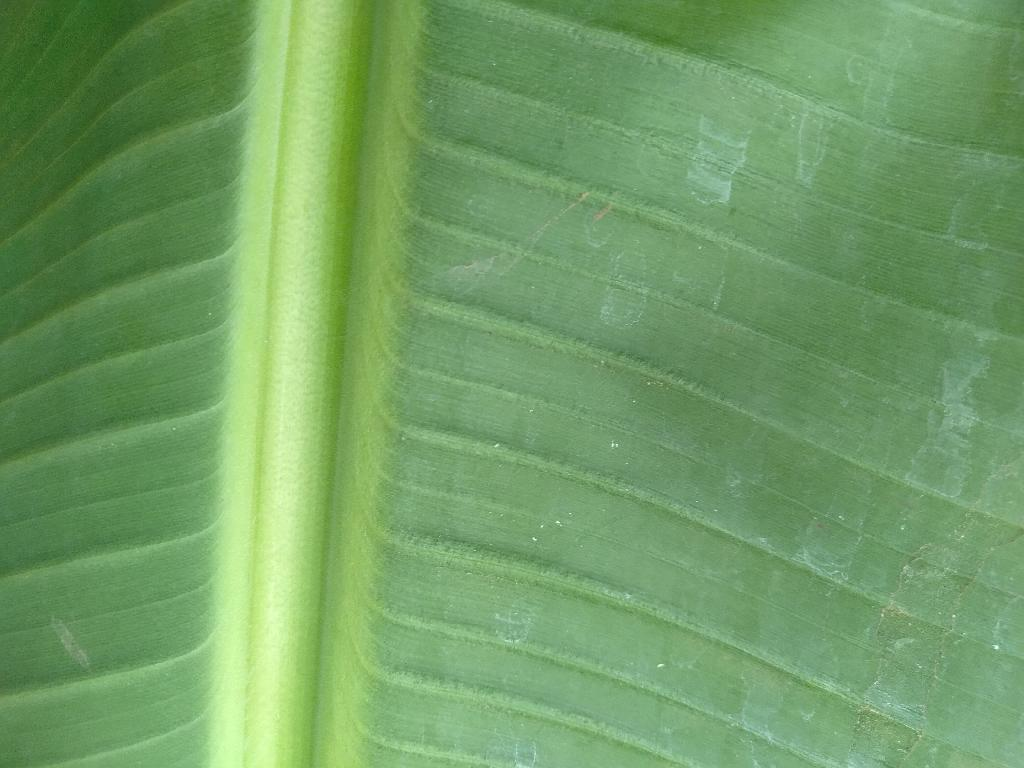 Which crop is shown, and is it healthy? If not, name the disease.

banana, healthy
